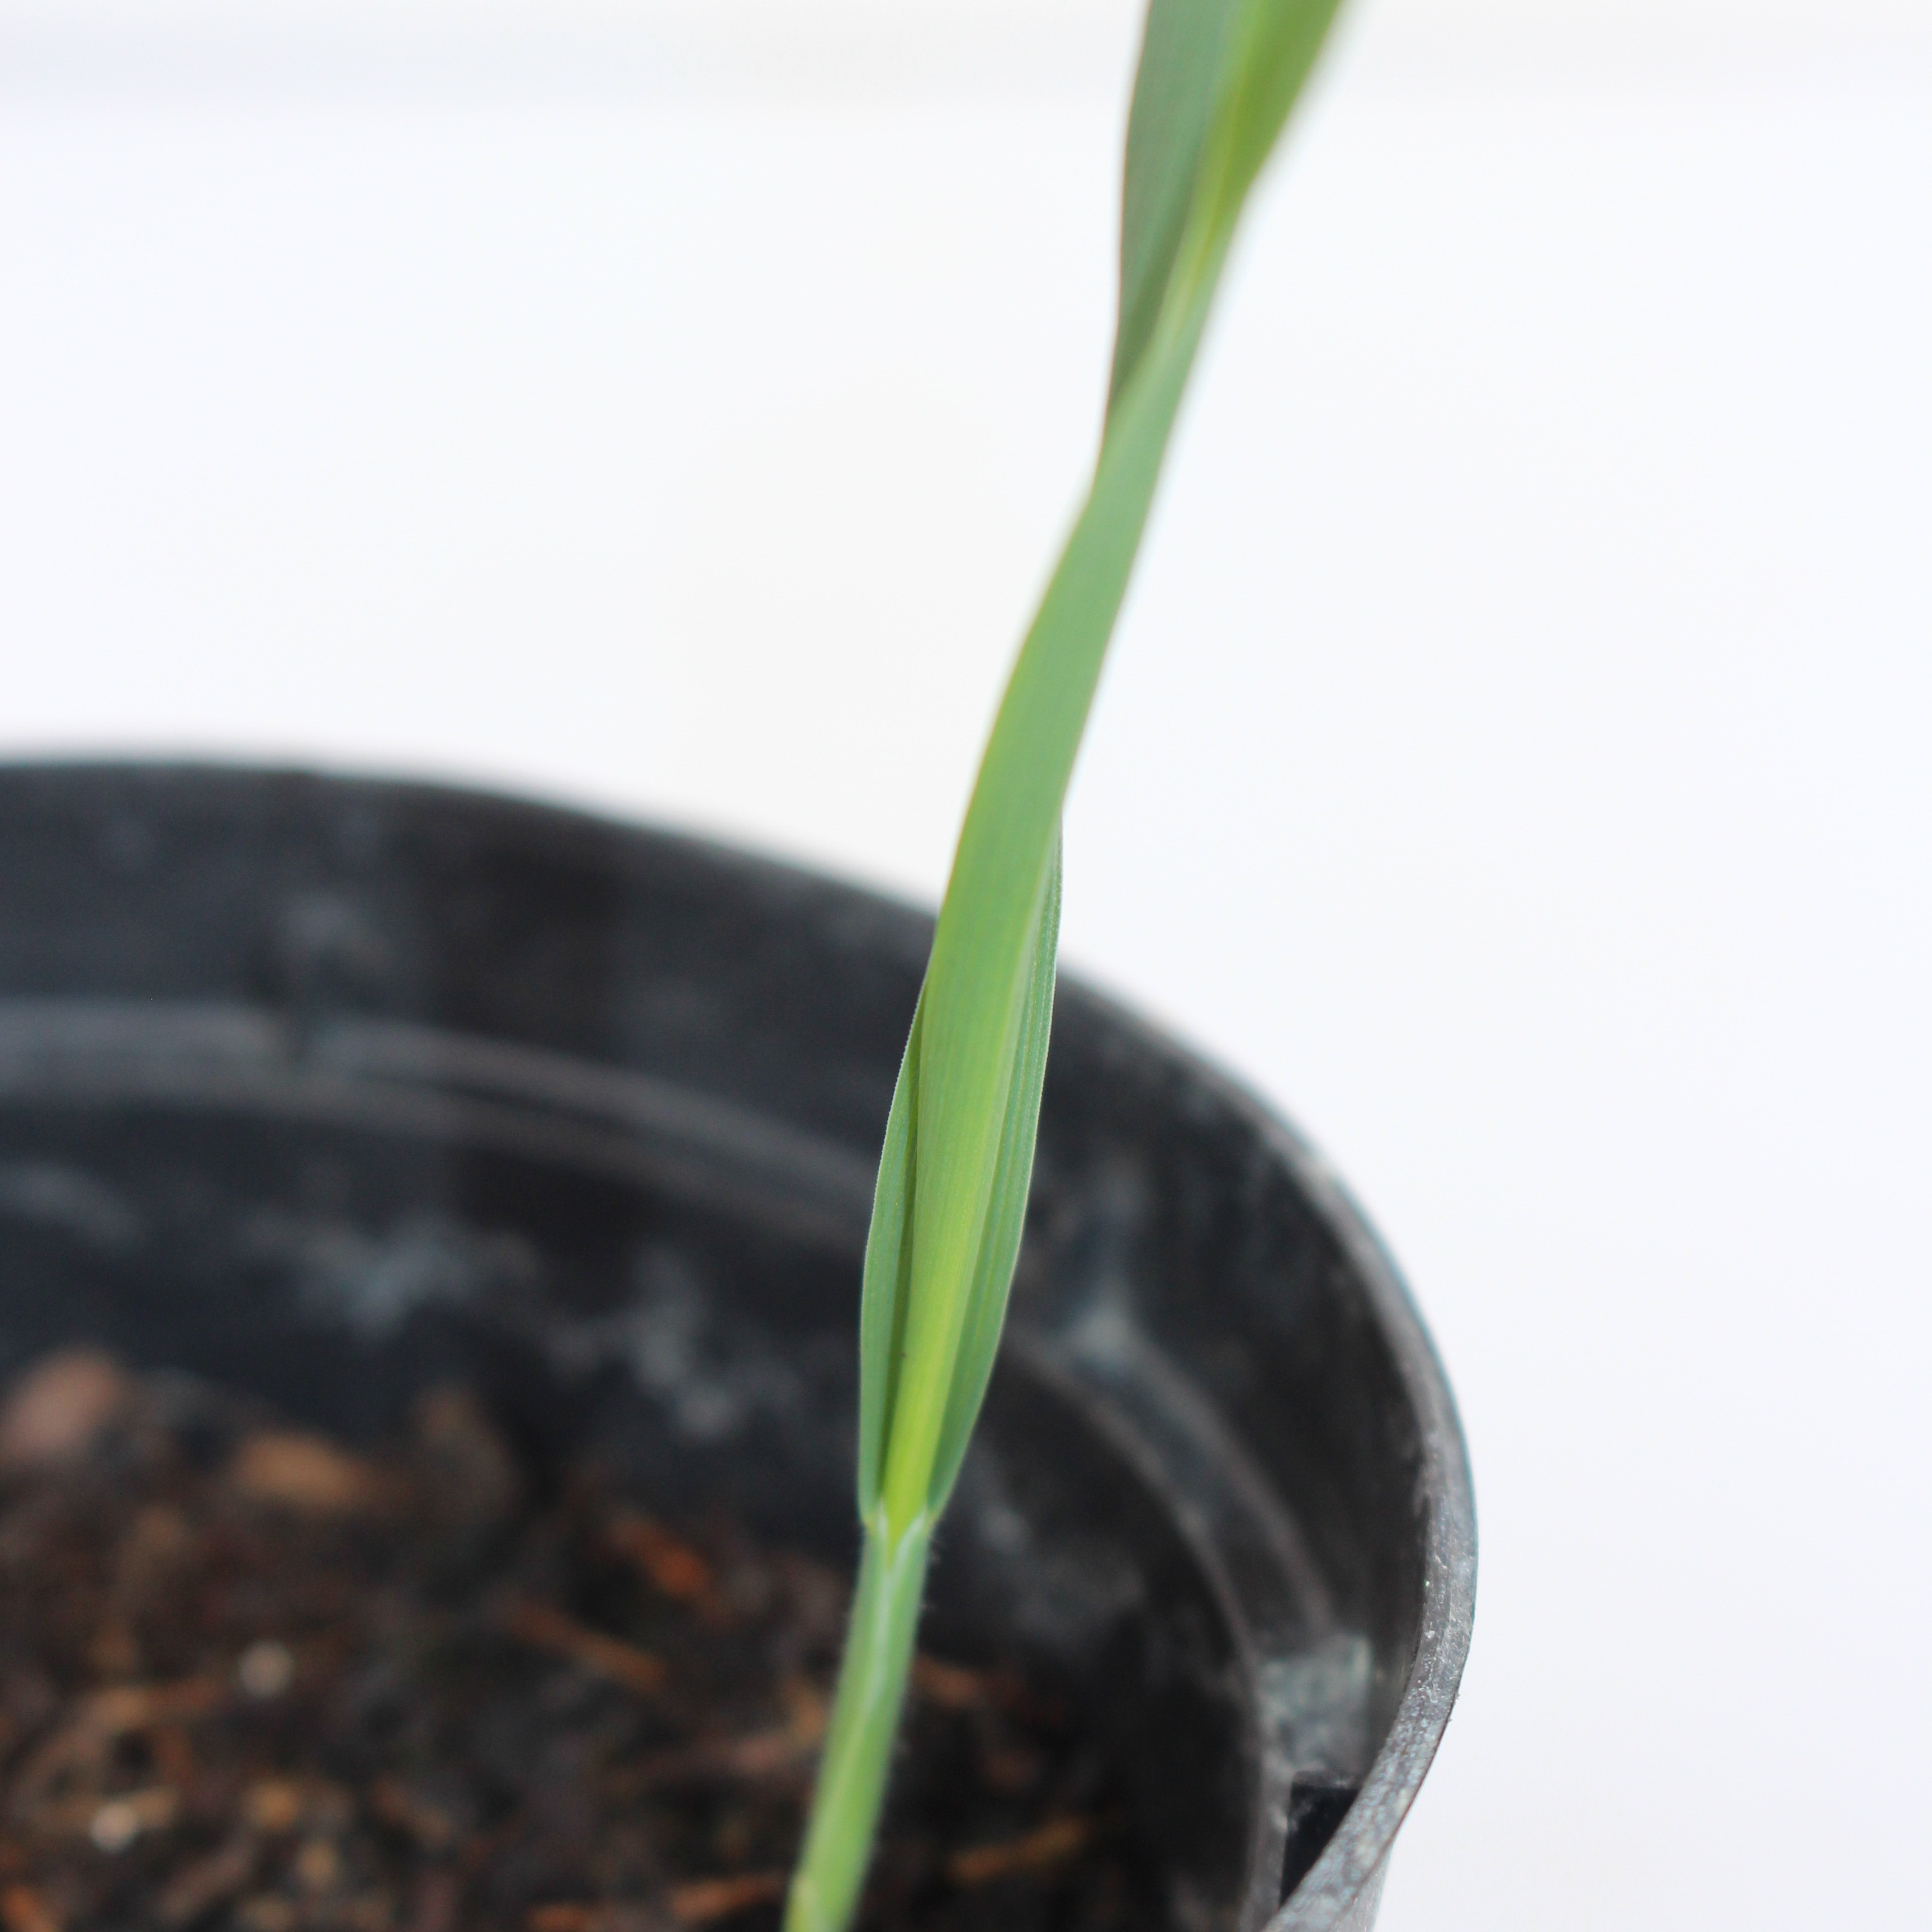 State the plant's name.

Avena sterilis
